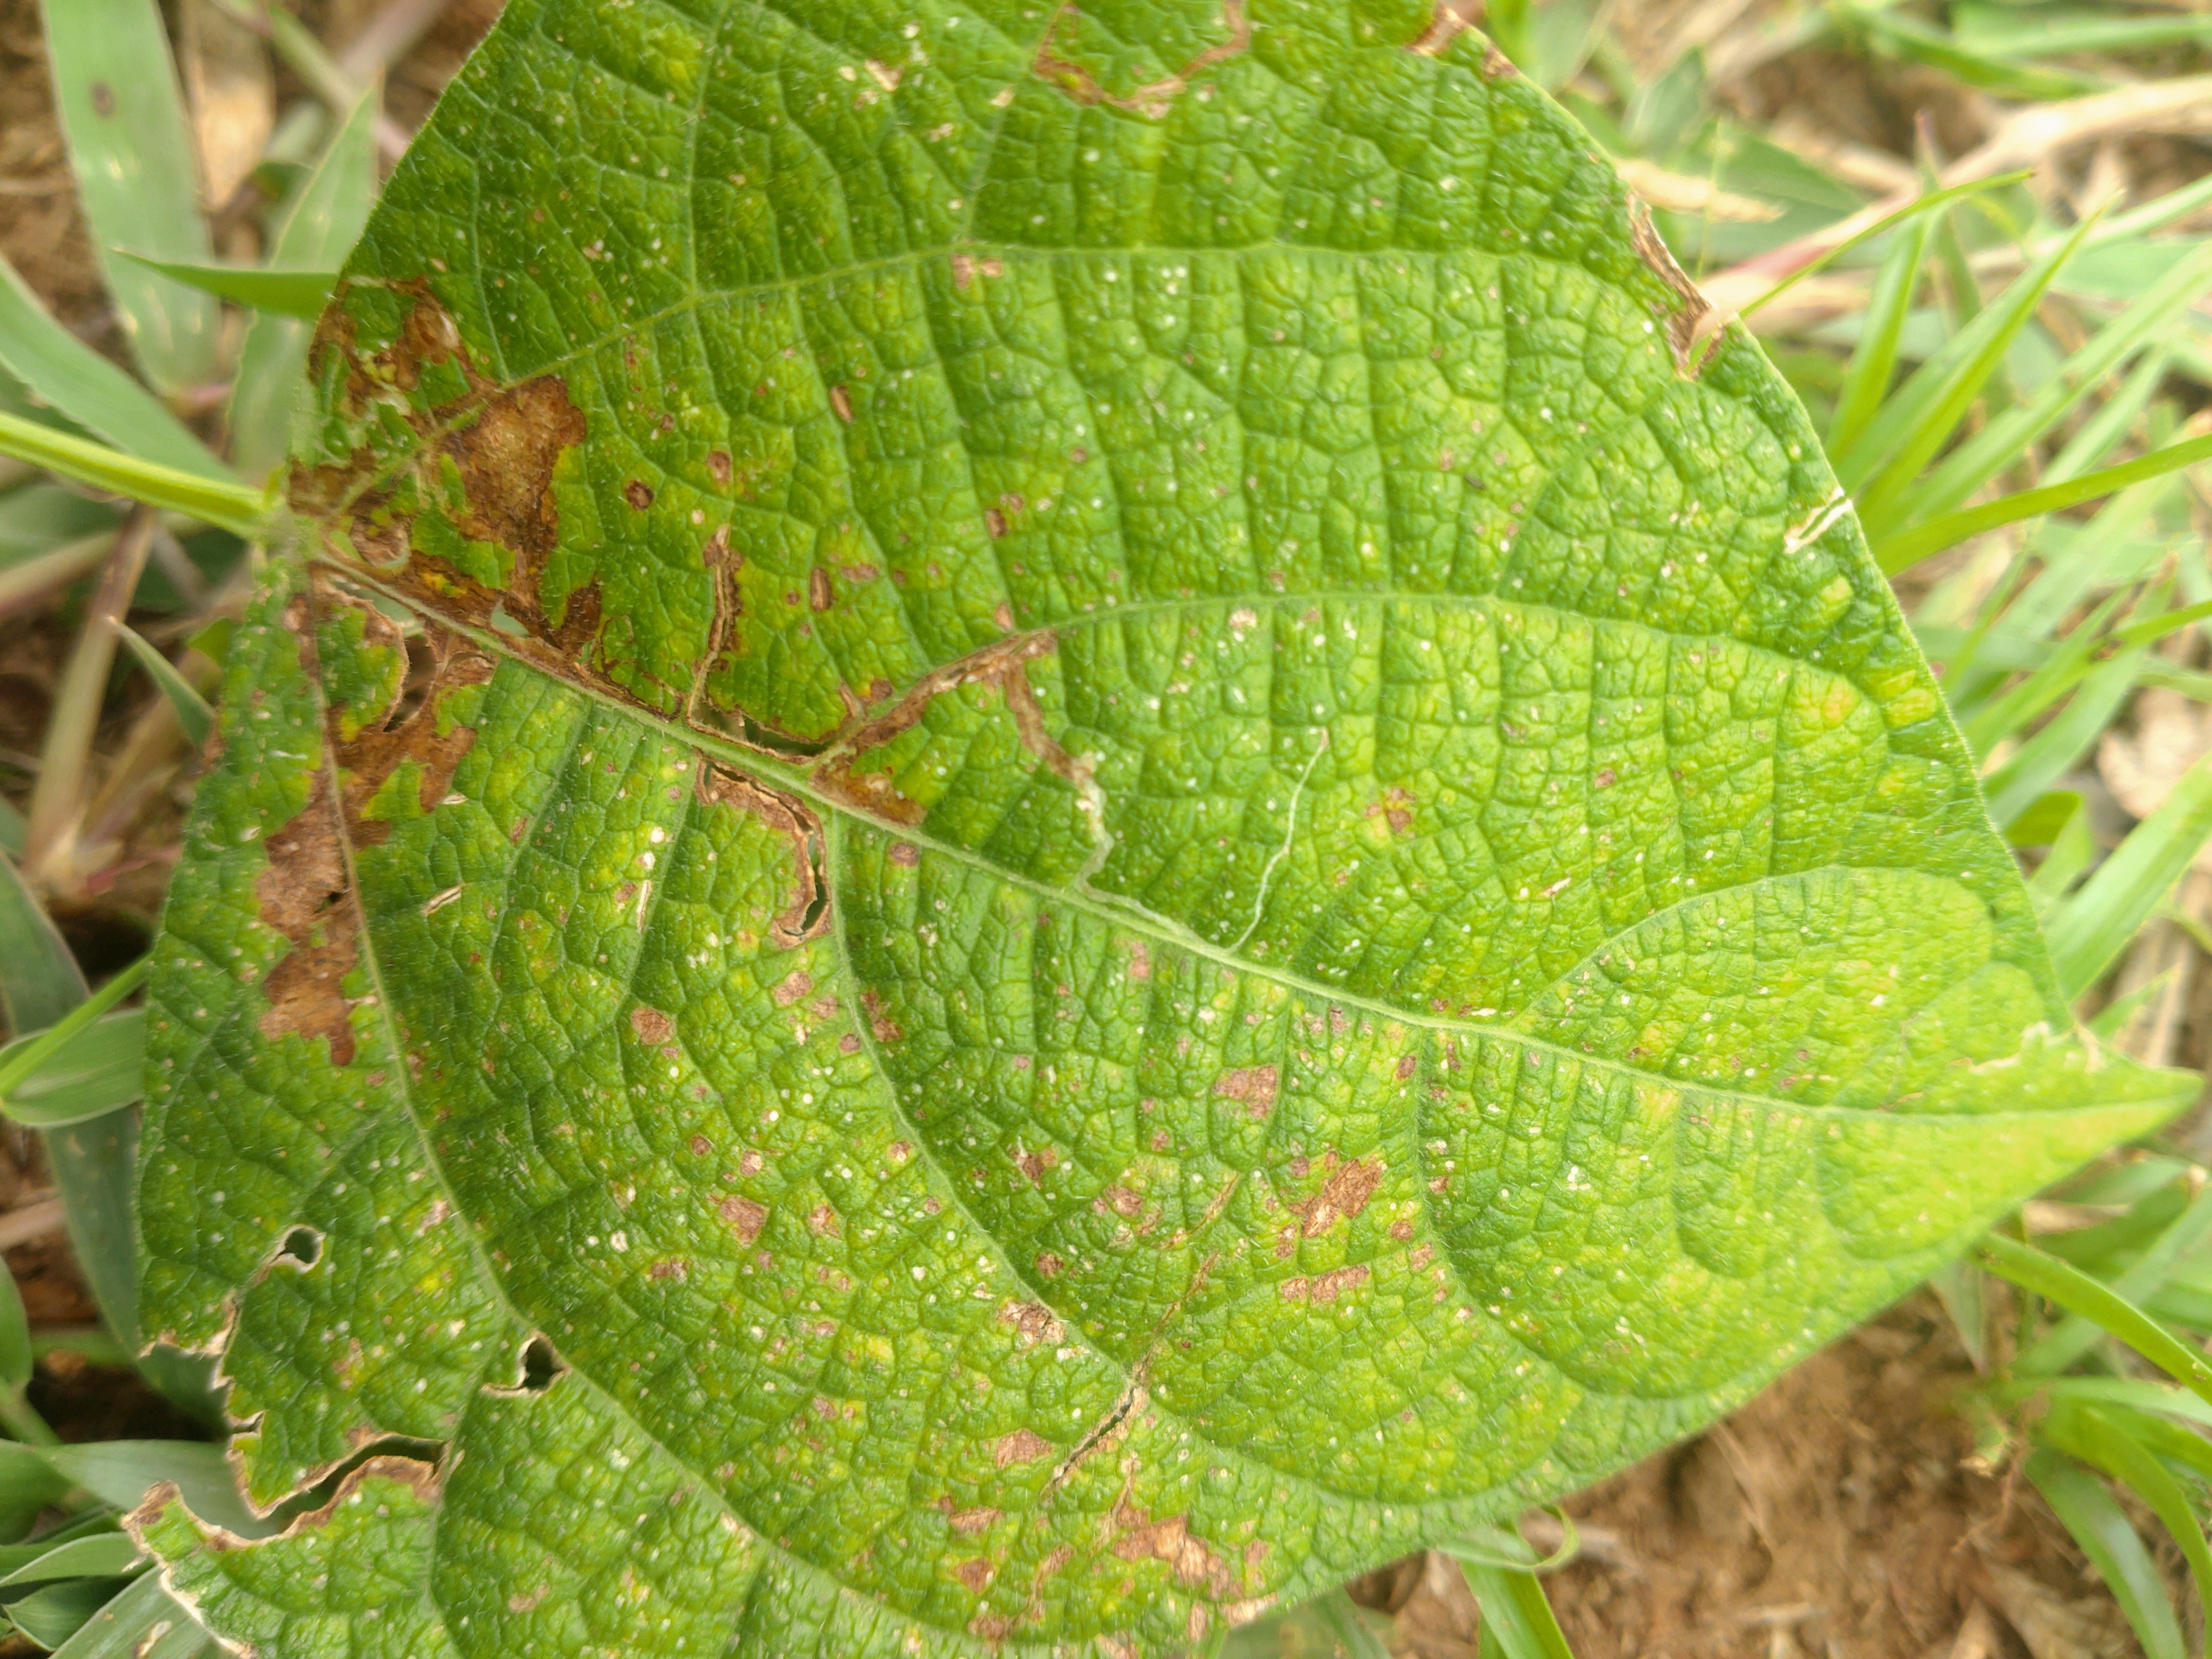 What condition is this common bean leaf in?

rust
